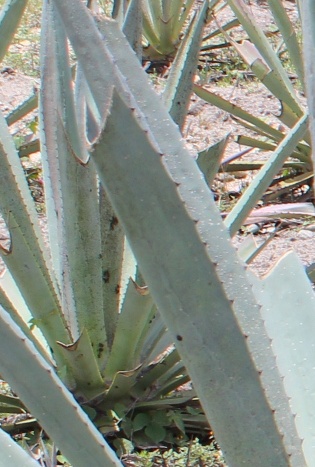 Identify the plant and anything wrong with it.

agave, spotted
